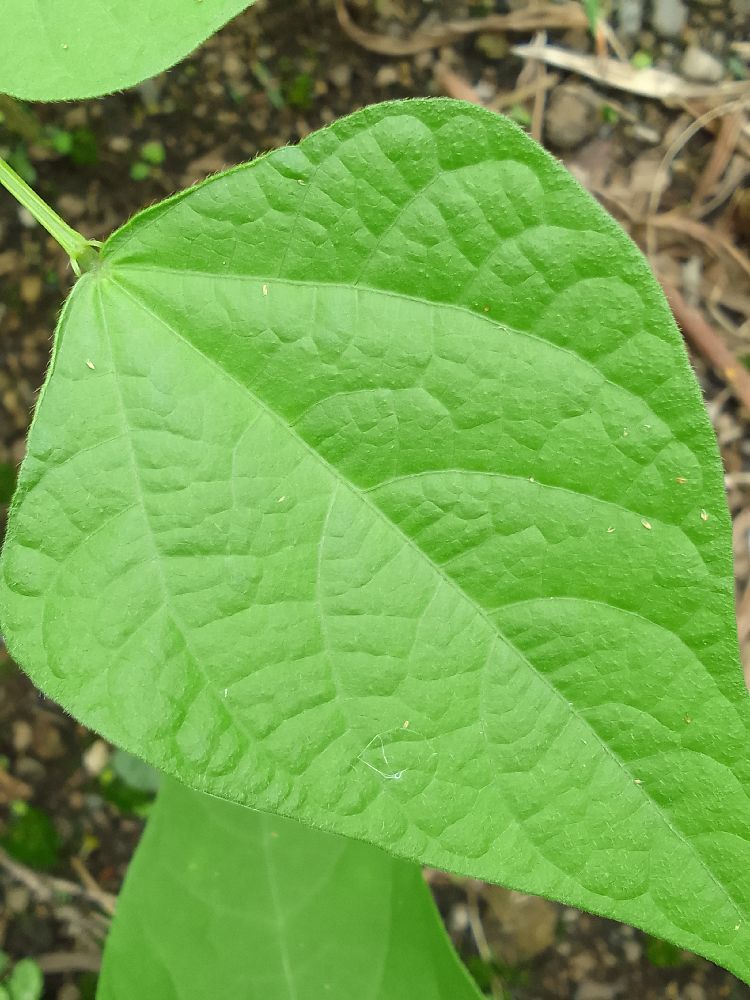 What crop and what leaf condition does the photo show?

common bean, healthy
